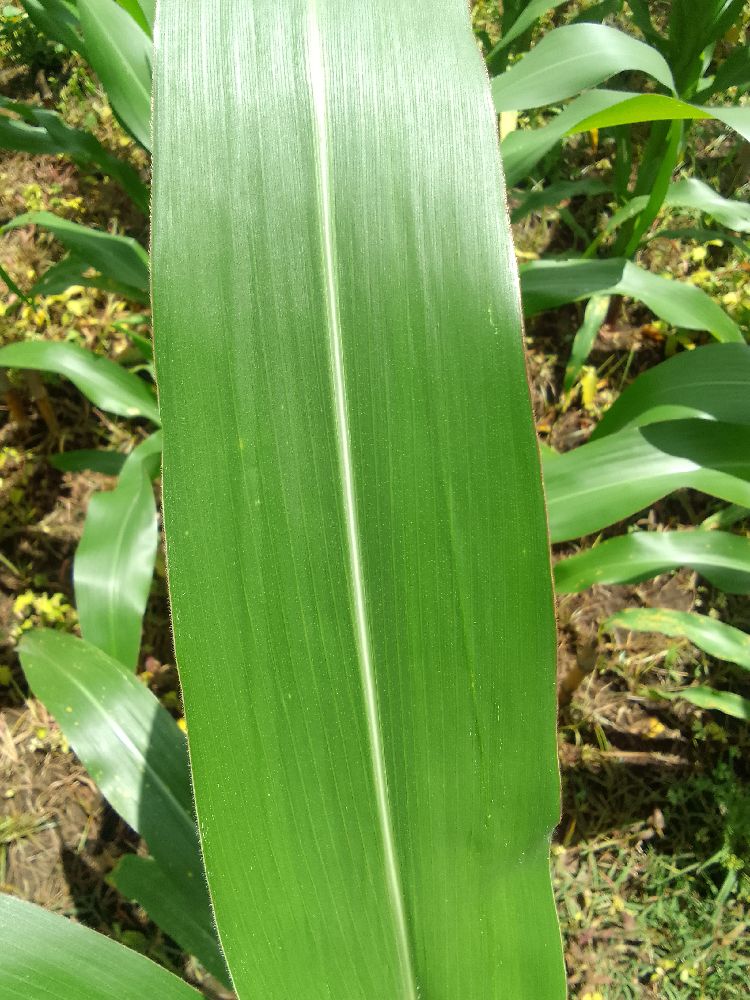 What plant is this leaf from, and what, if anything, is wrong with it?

maize, healthy
